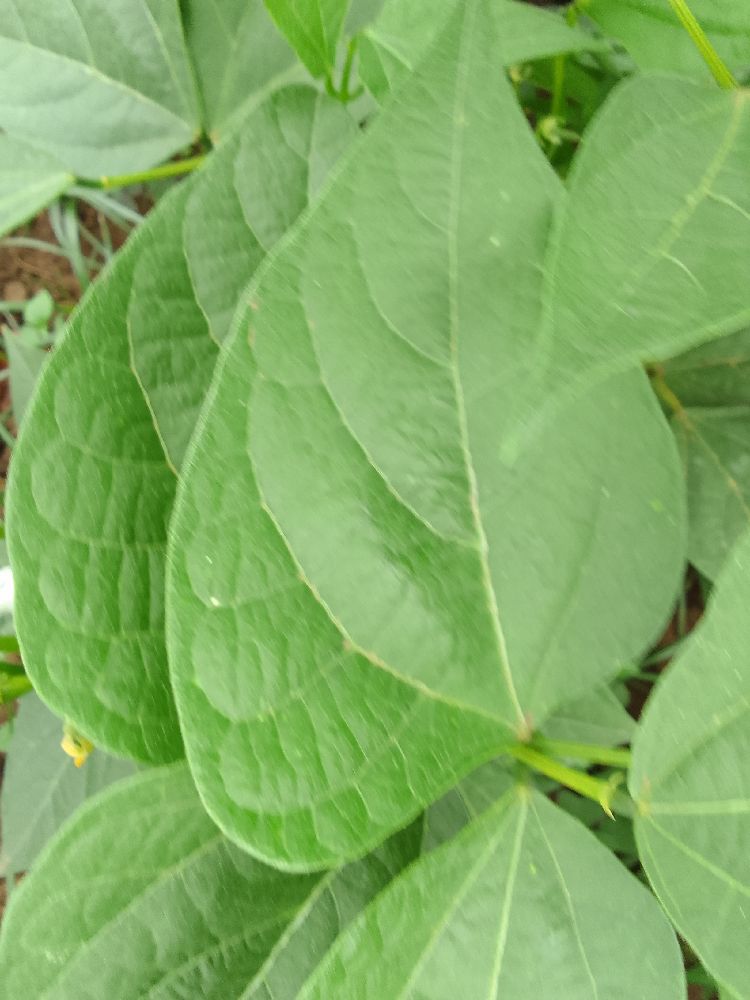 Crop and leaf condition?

common bean, healthy
